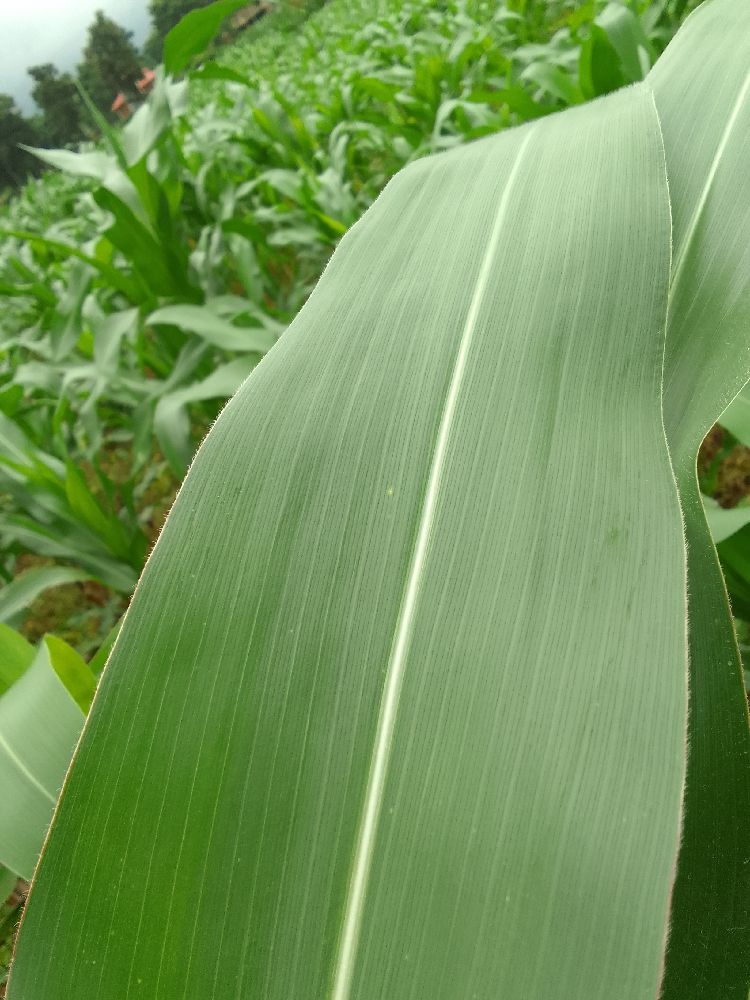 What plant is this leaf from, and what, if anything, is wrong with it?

maize, healthy
